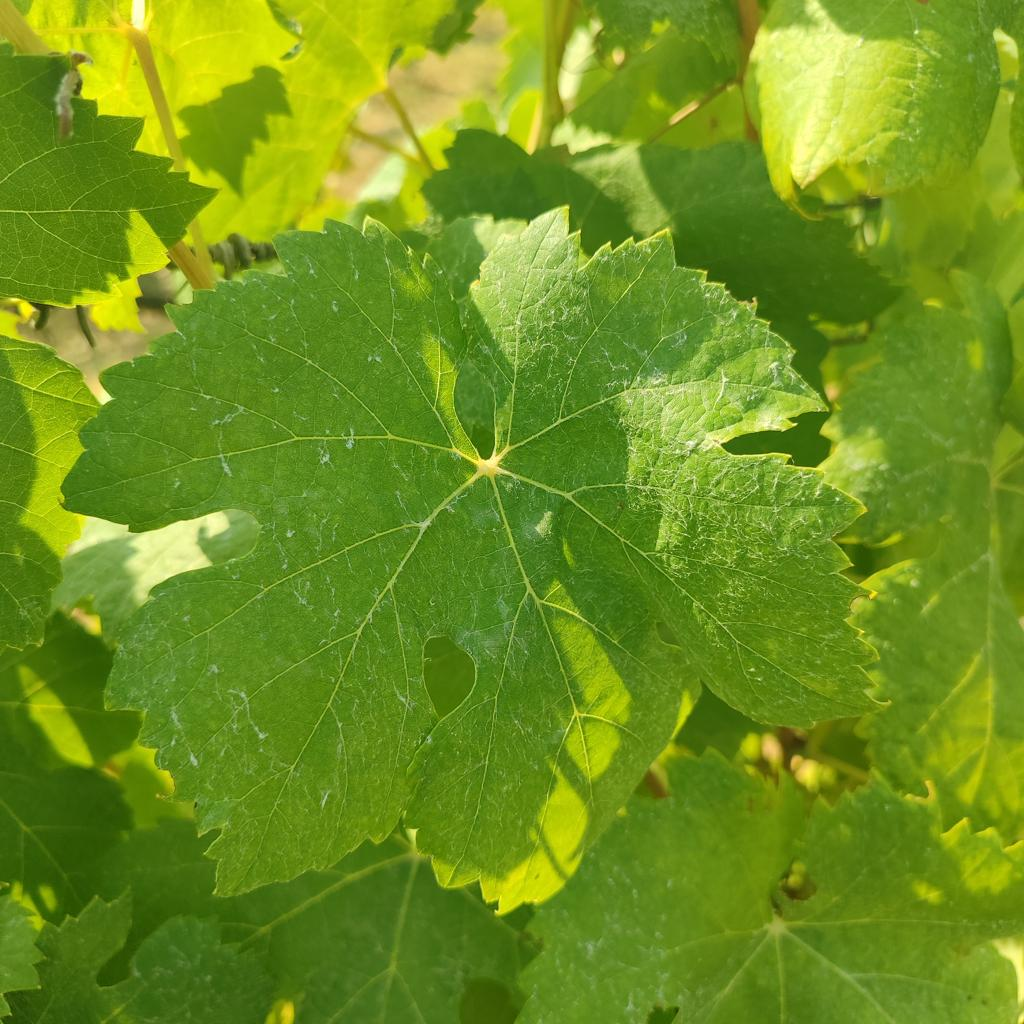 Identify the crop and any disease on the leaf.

grapevine, healthy
